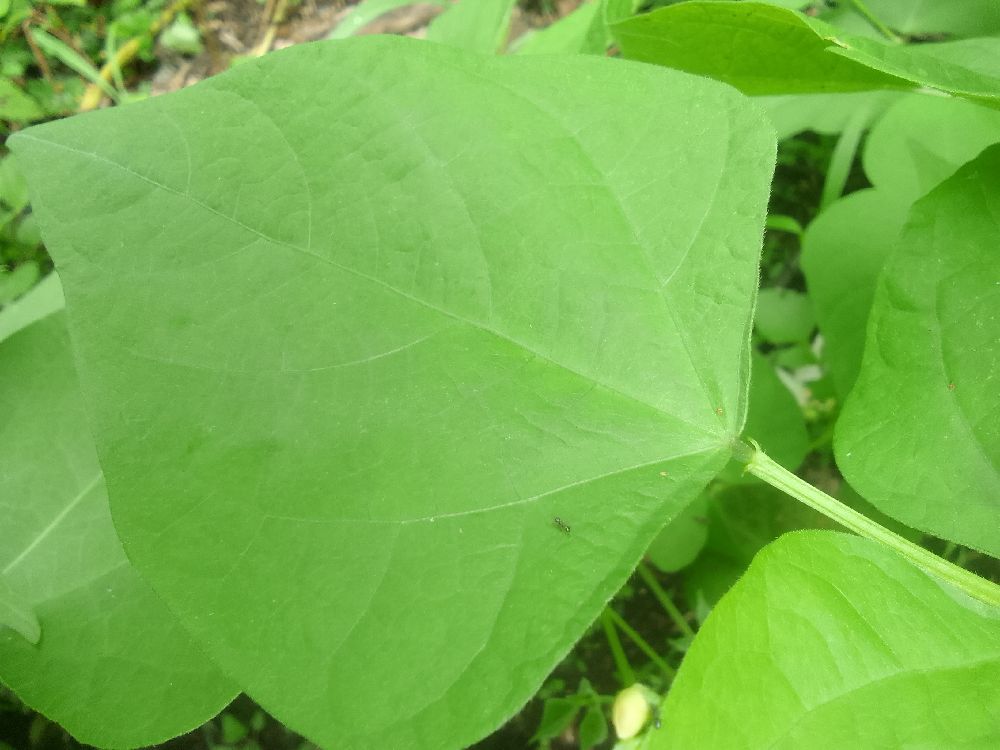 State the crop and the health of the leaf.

common bean, healthy
